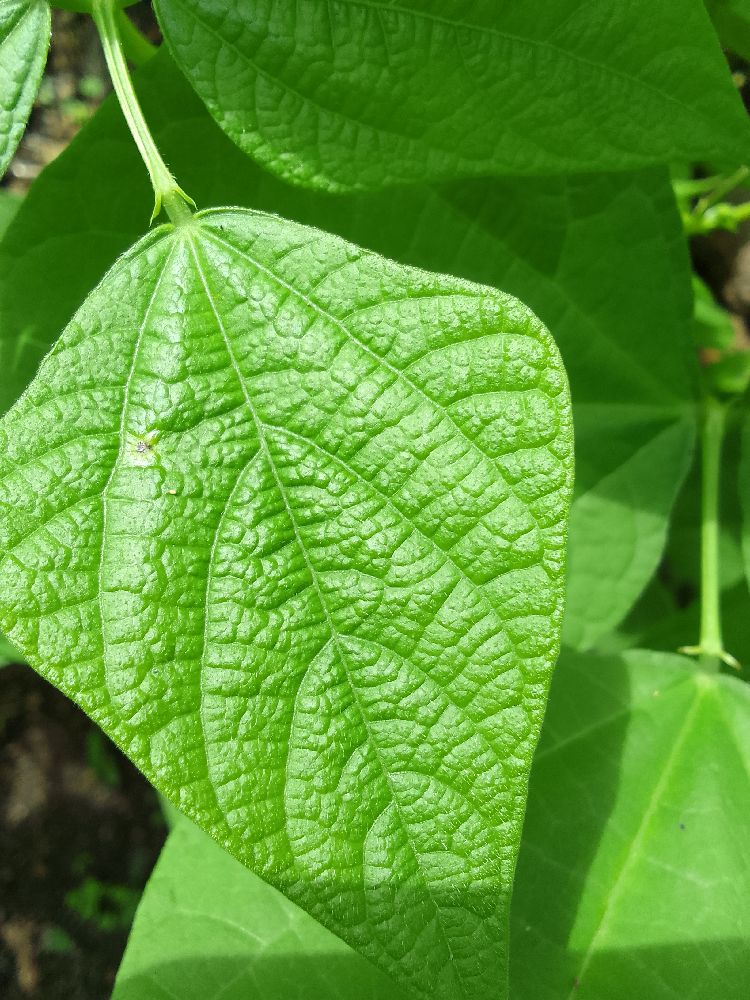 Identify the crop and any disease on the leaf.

common bean, healthy
